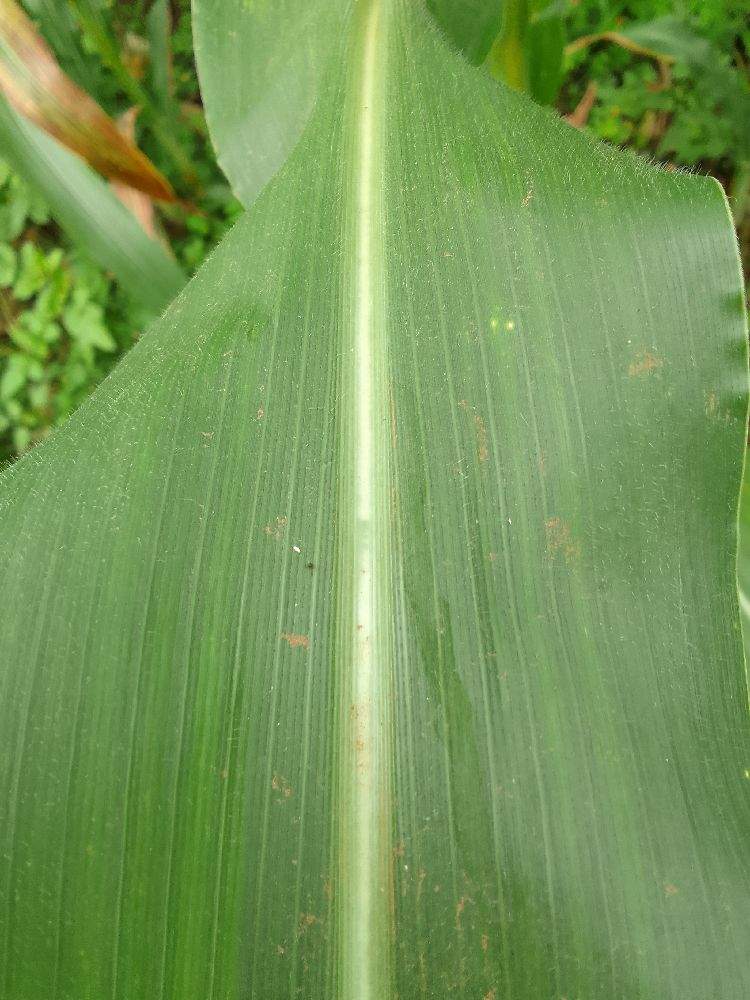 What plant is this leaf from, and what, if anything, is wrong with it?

maize, healthy
